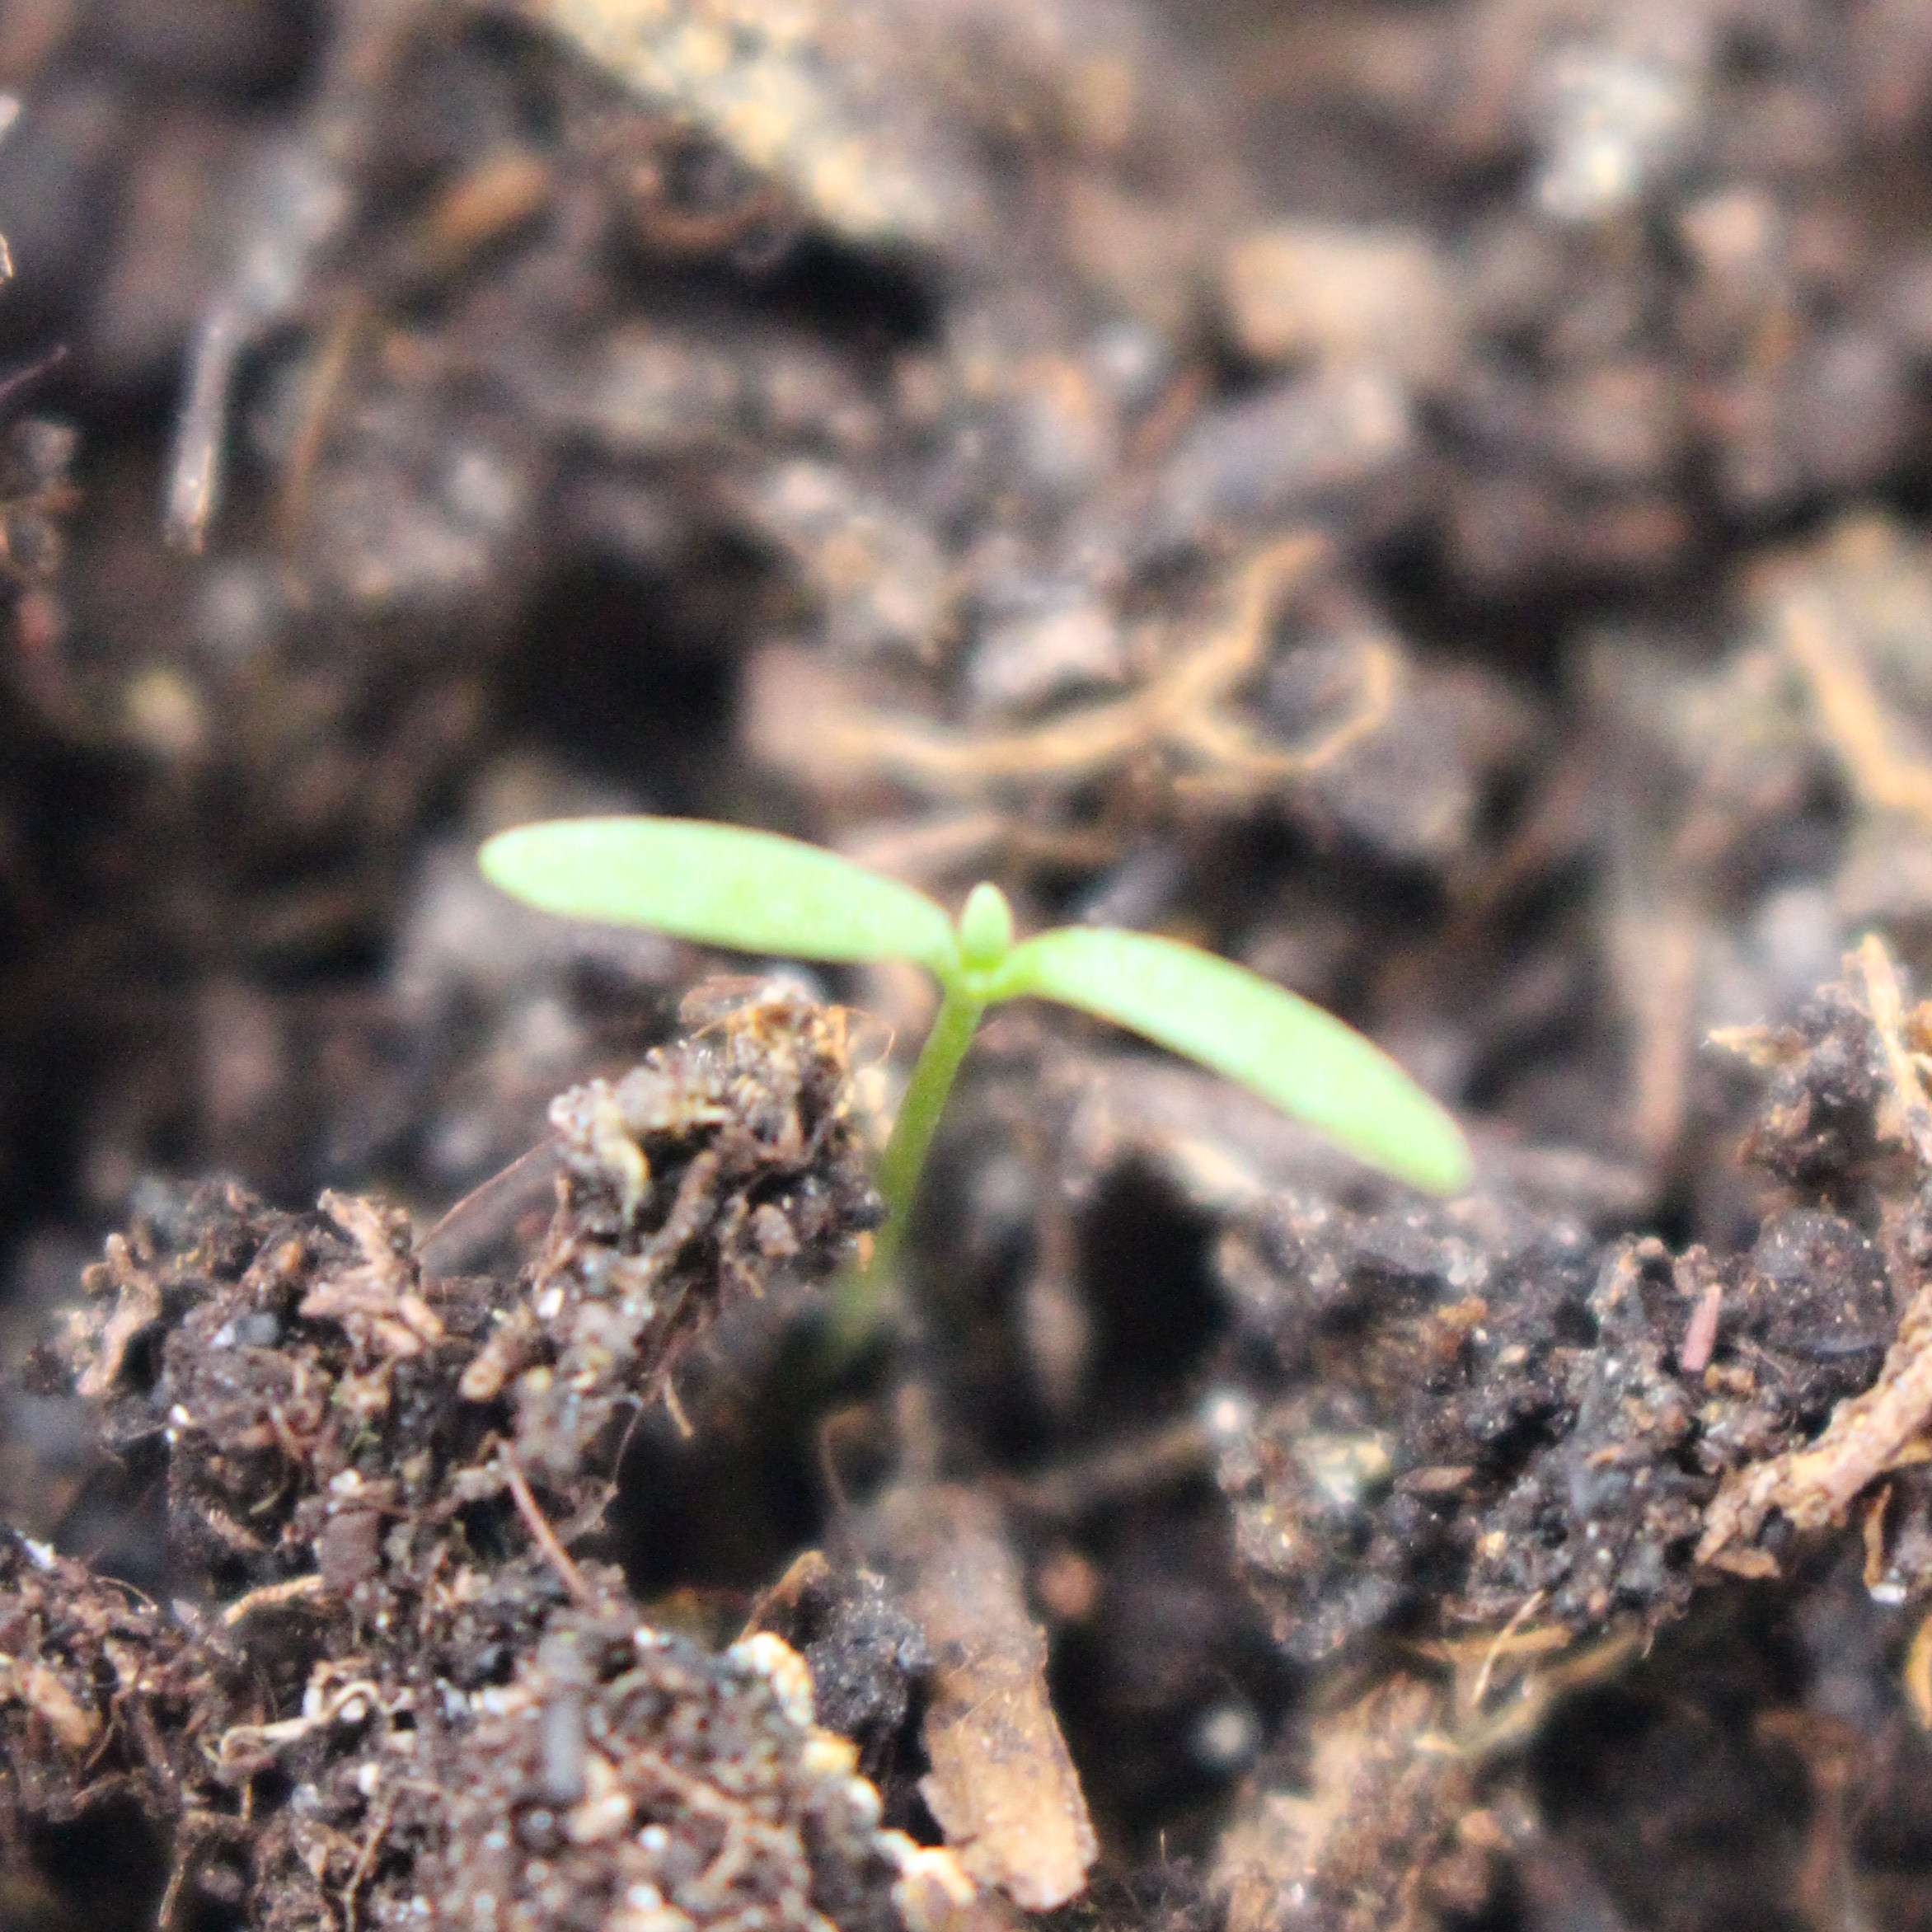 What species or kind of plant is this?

Papaver rhoeas
